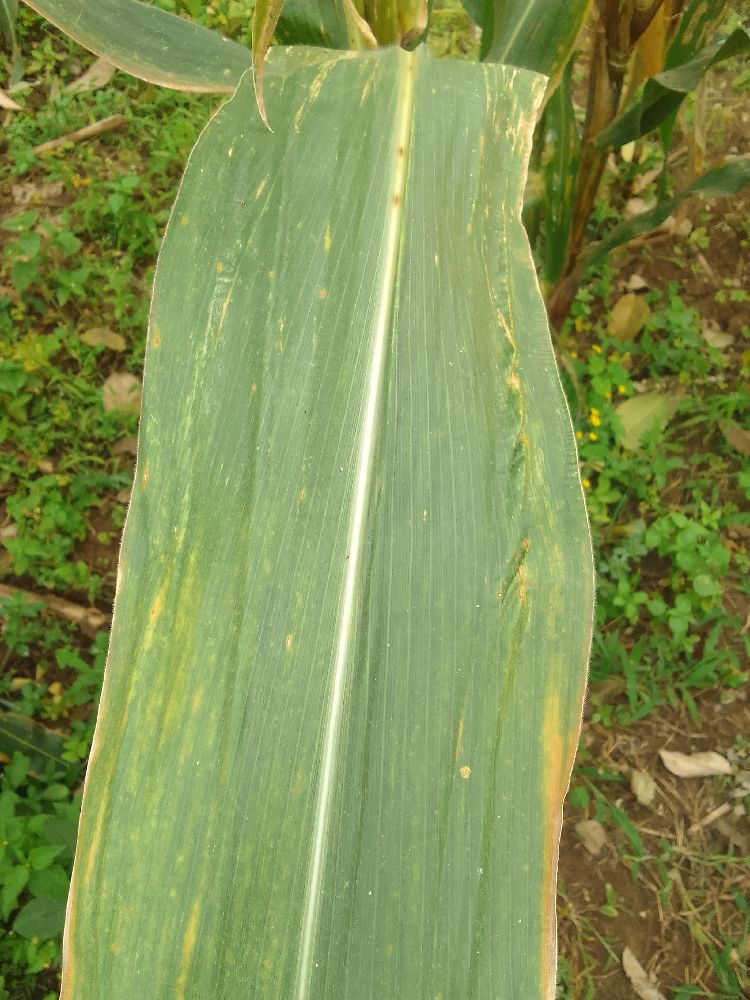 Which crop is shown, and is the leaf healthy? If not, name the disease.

maize, maize lethal necrosis
